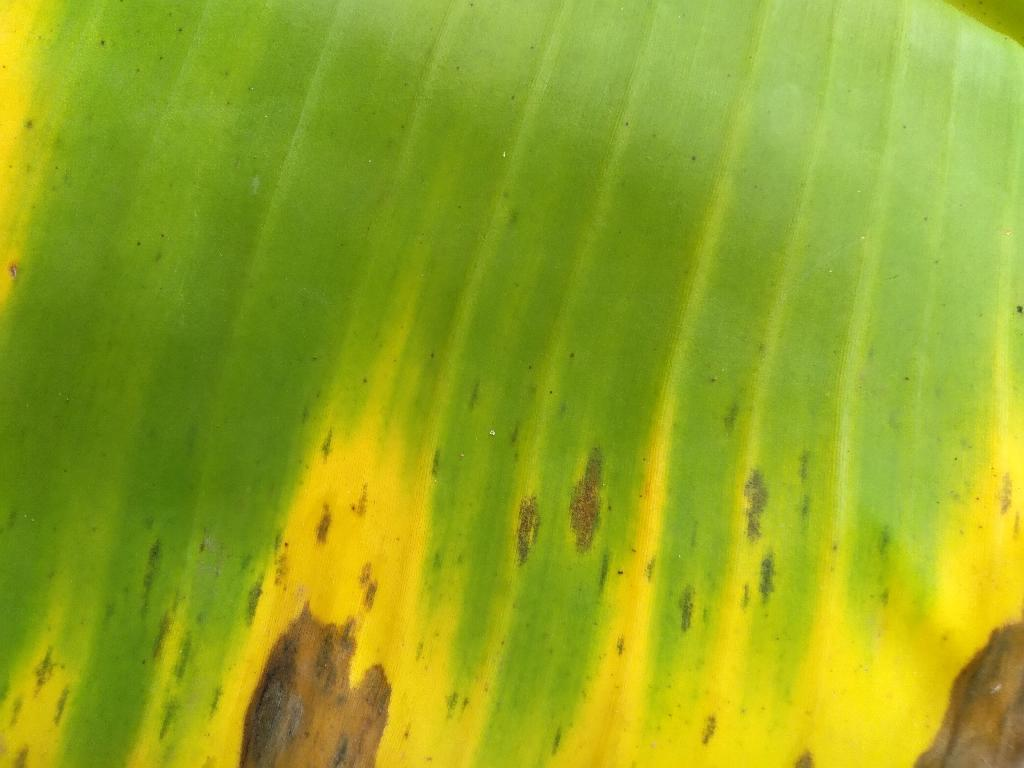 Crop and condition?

banana, black sigatoka
